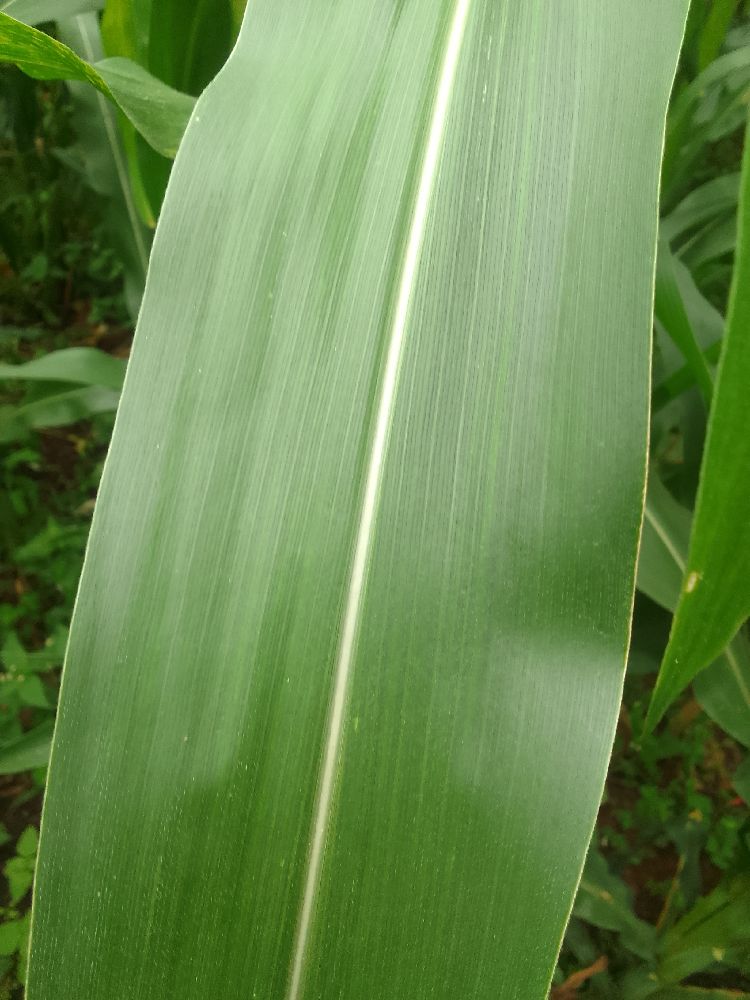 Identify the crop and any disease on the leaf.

maize, healthy
